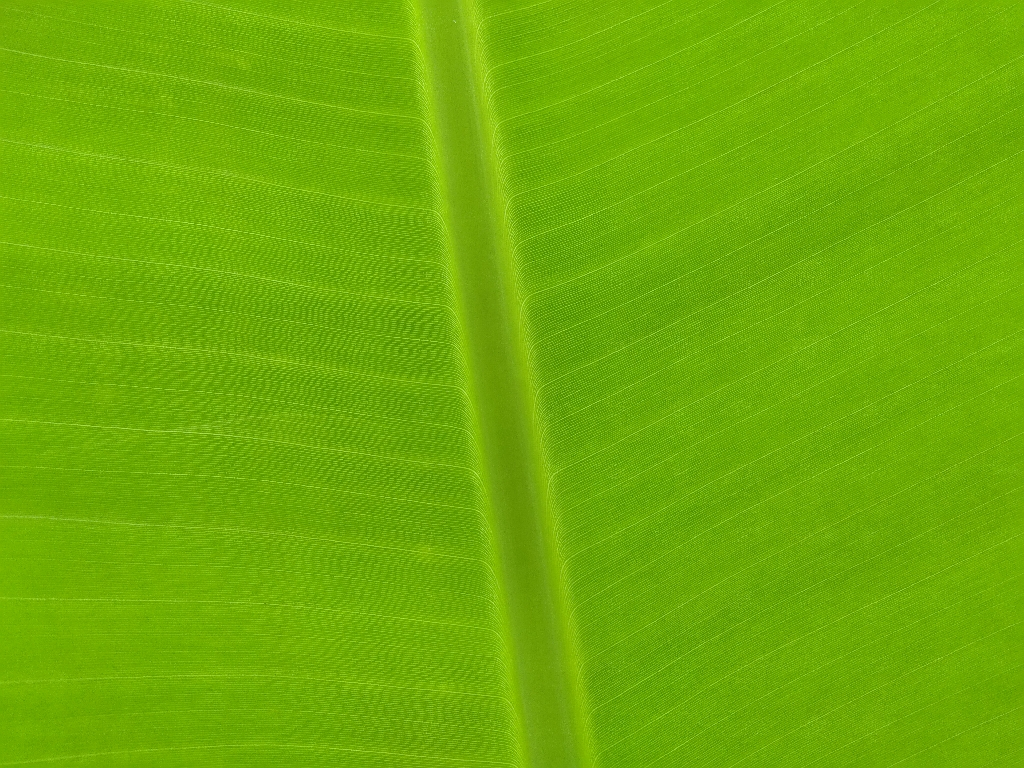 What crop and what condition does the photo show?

banana, healthy
